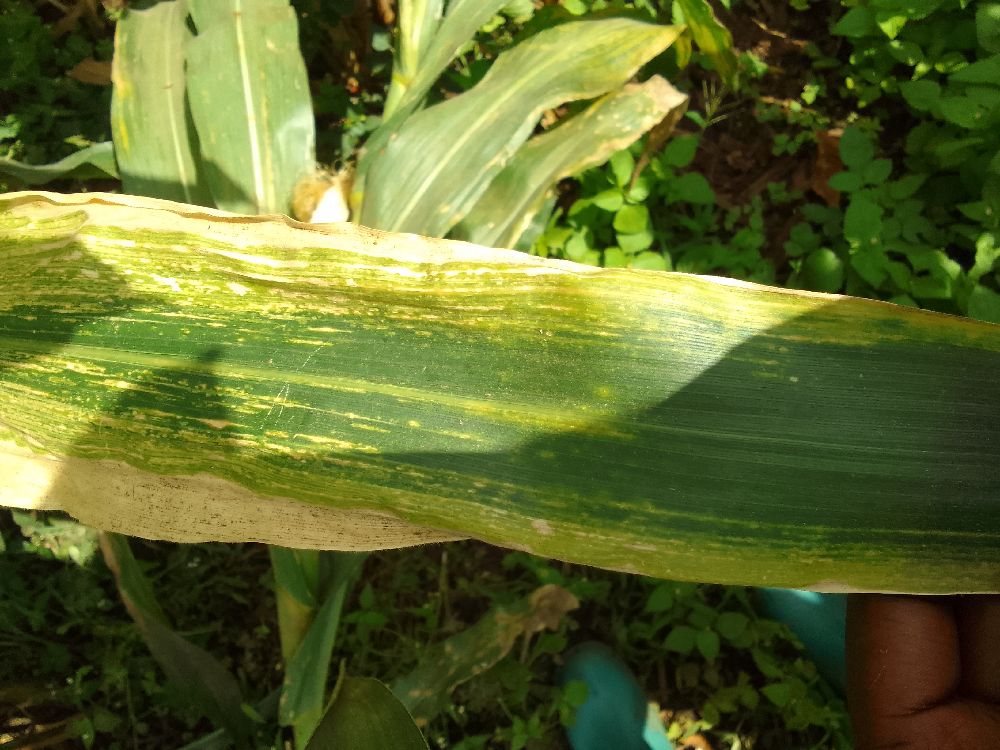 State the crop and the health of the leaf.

maize, maize lethal necrosis
